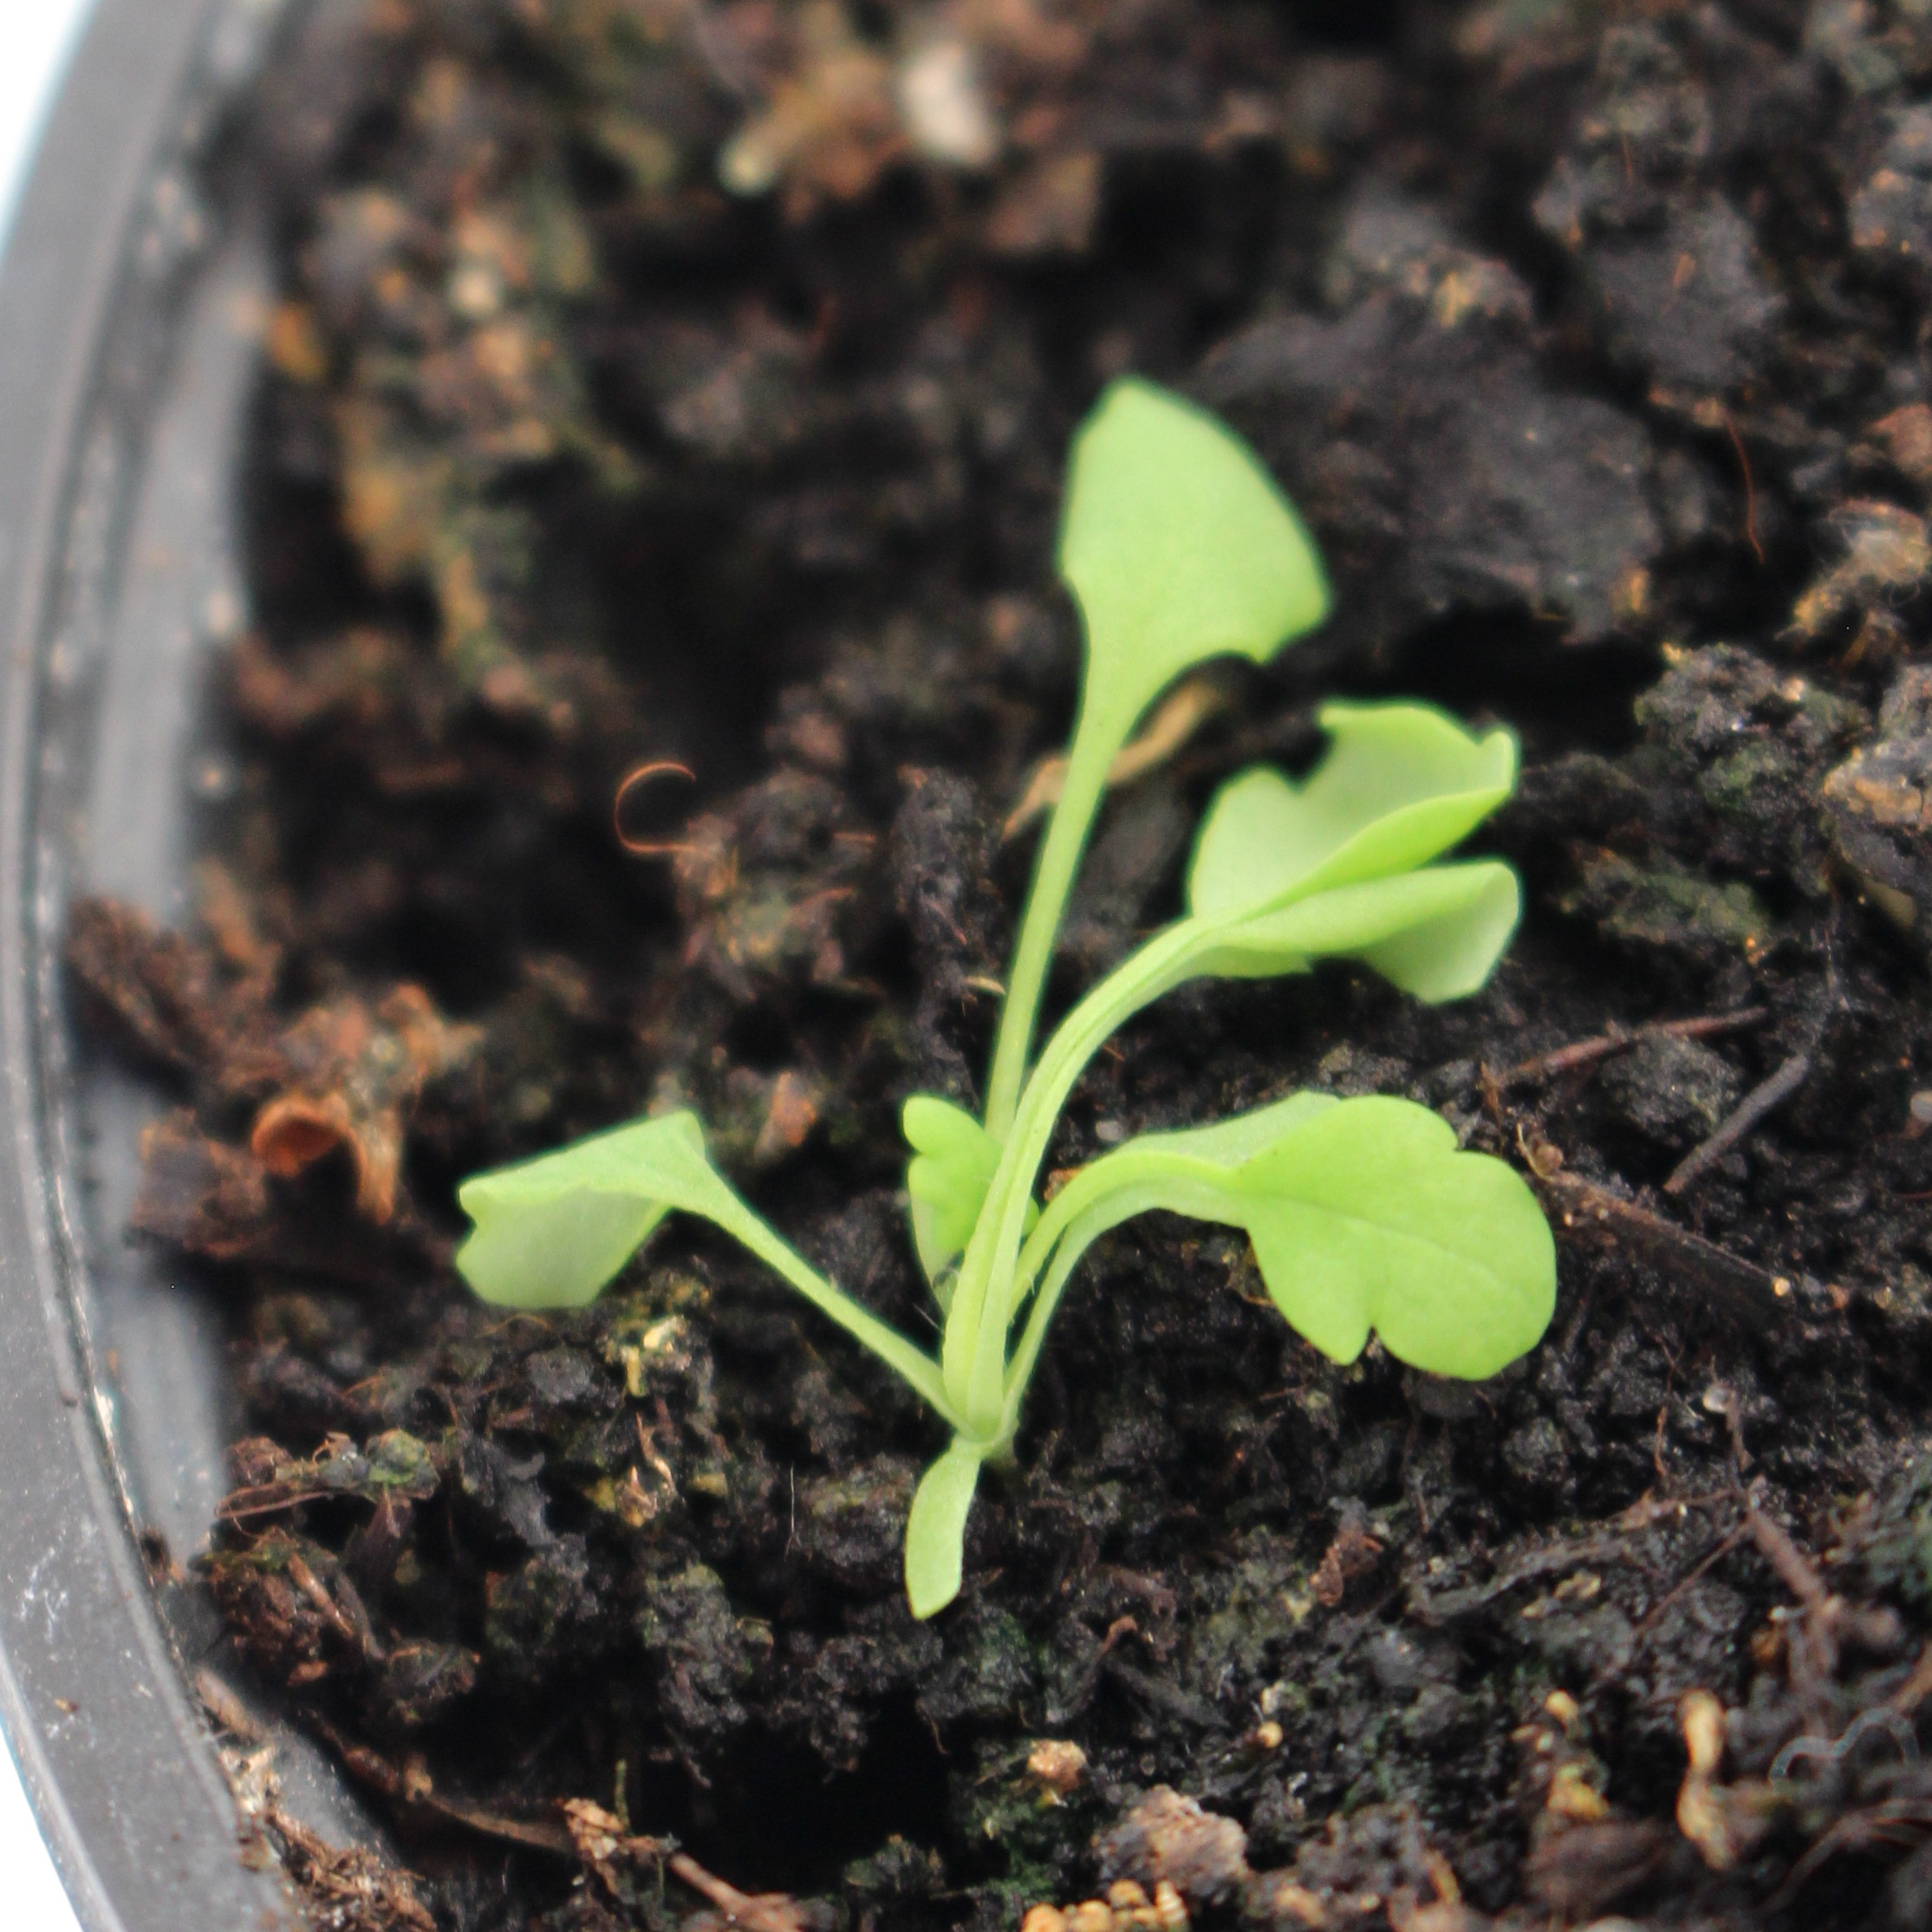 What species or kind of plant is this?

Papaver rhoeas
